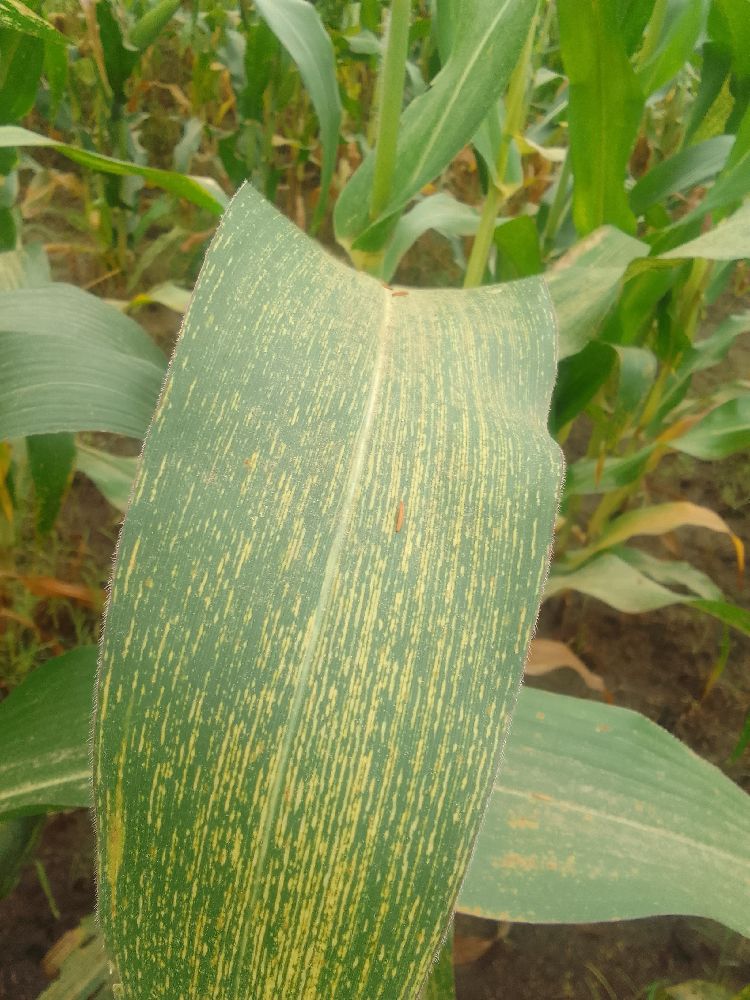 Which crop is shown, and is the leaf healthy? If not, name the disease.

maize, maize streak virus
